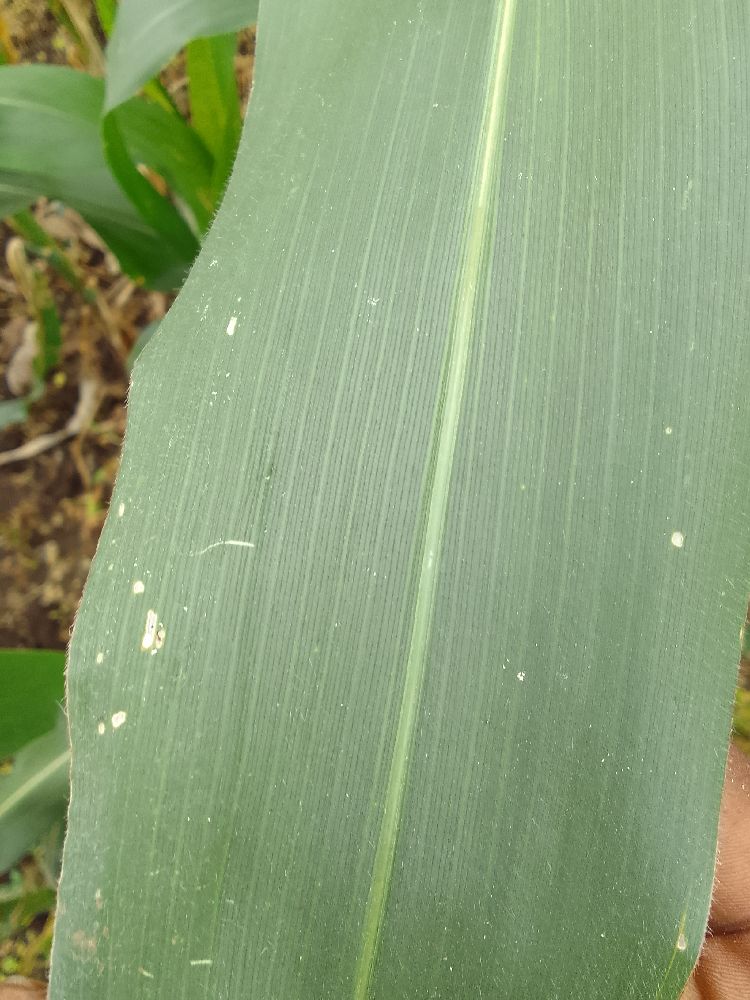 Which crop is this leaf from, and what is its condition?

maize, healthy
